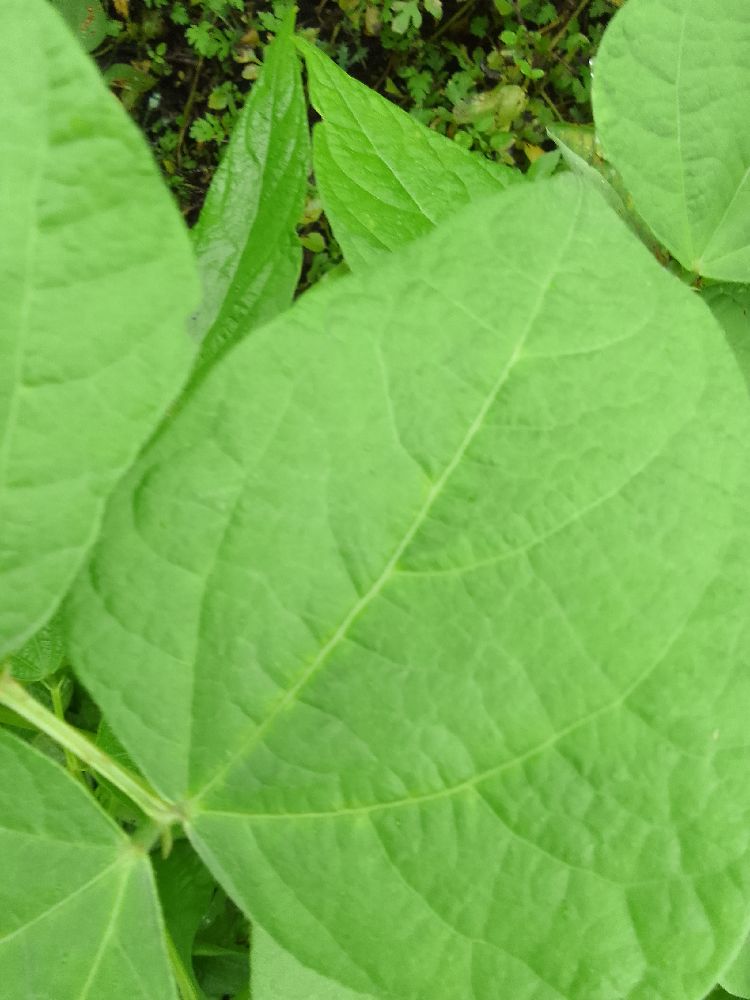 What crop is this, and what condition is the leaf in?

common bean, healthy
